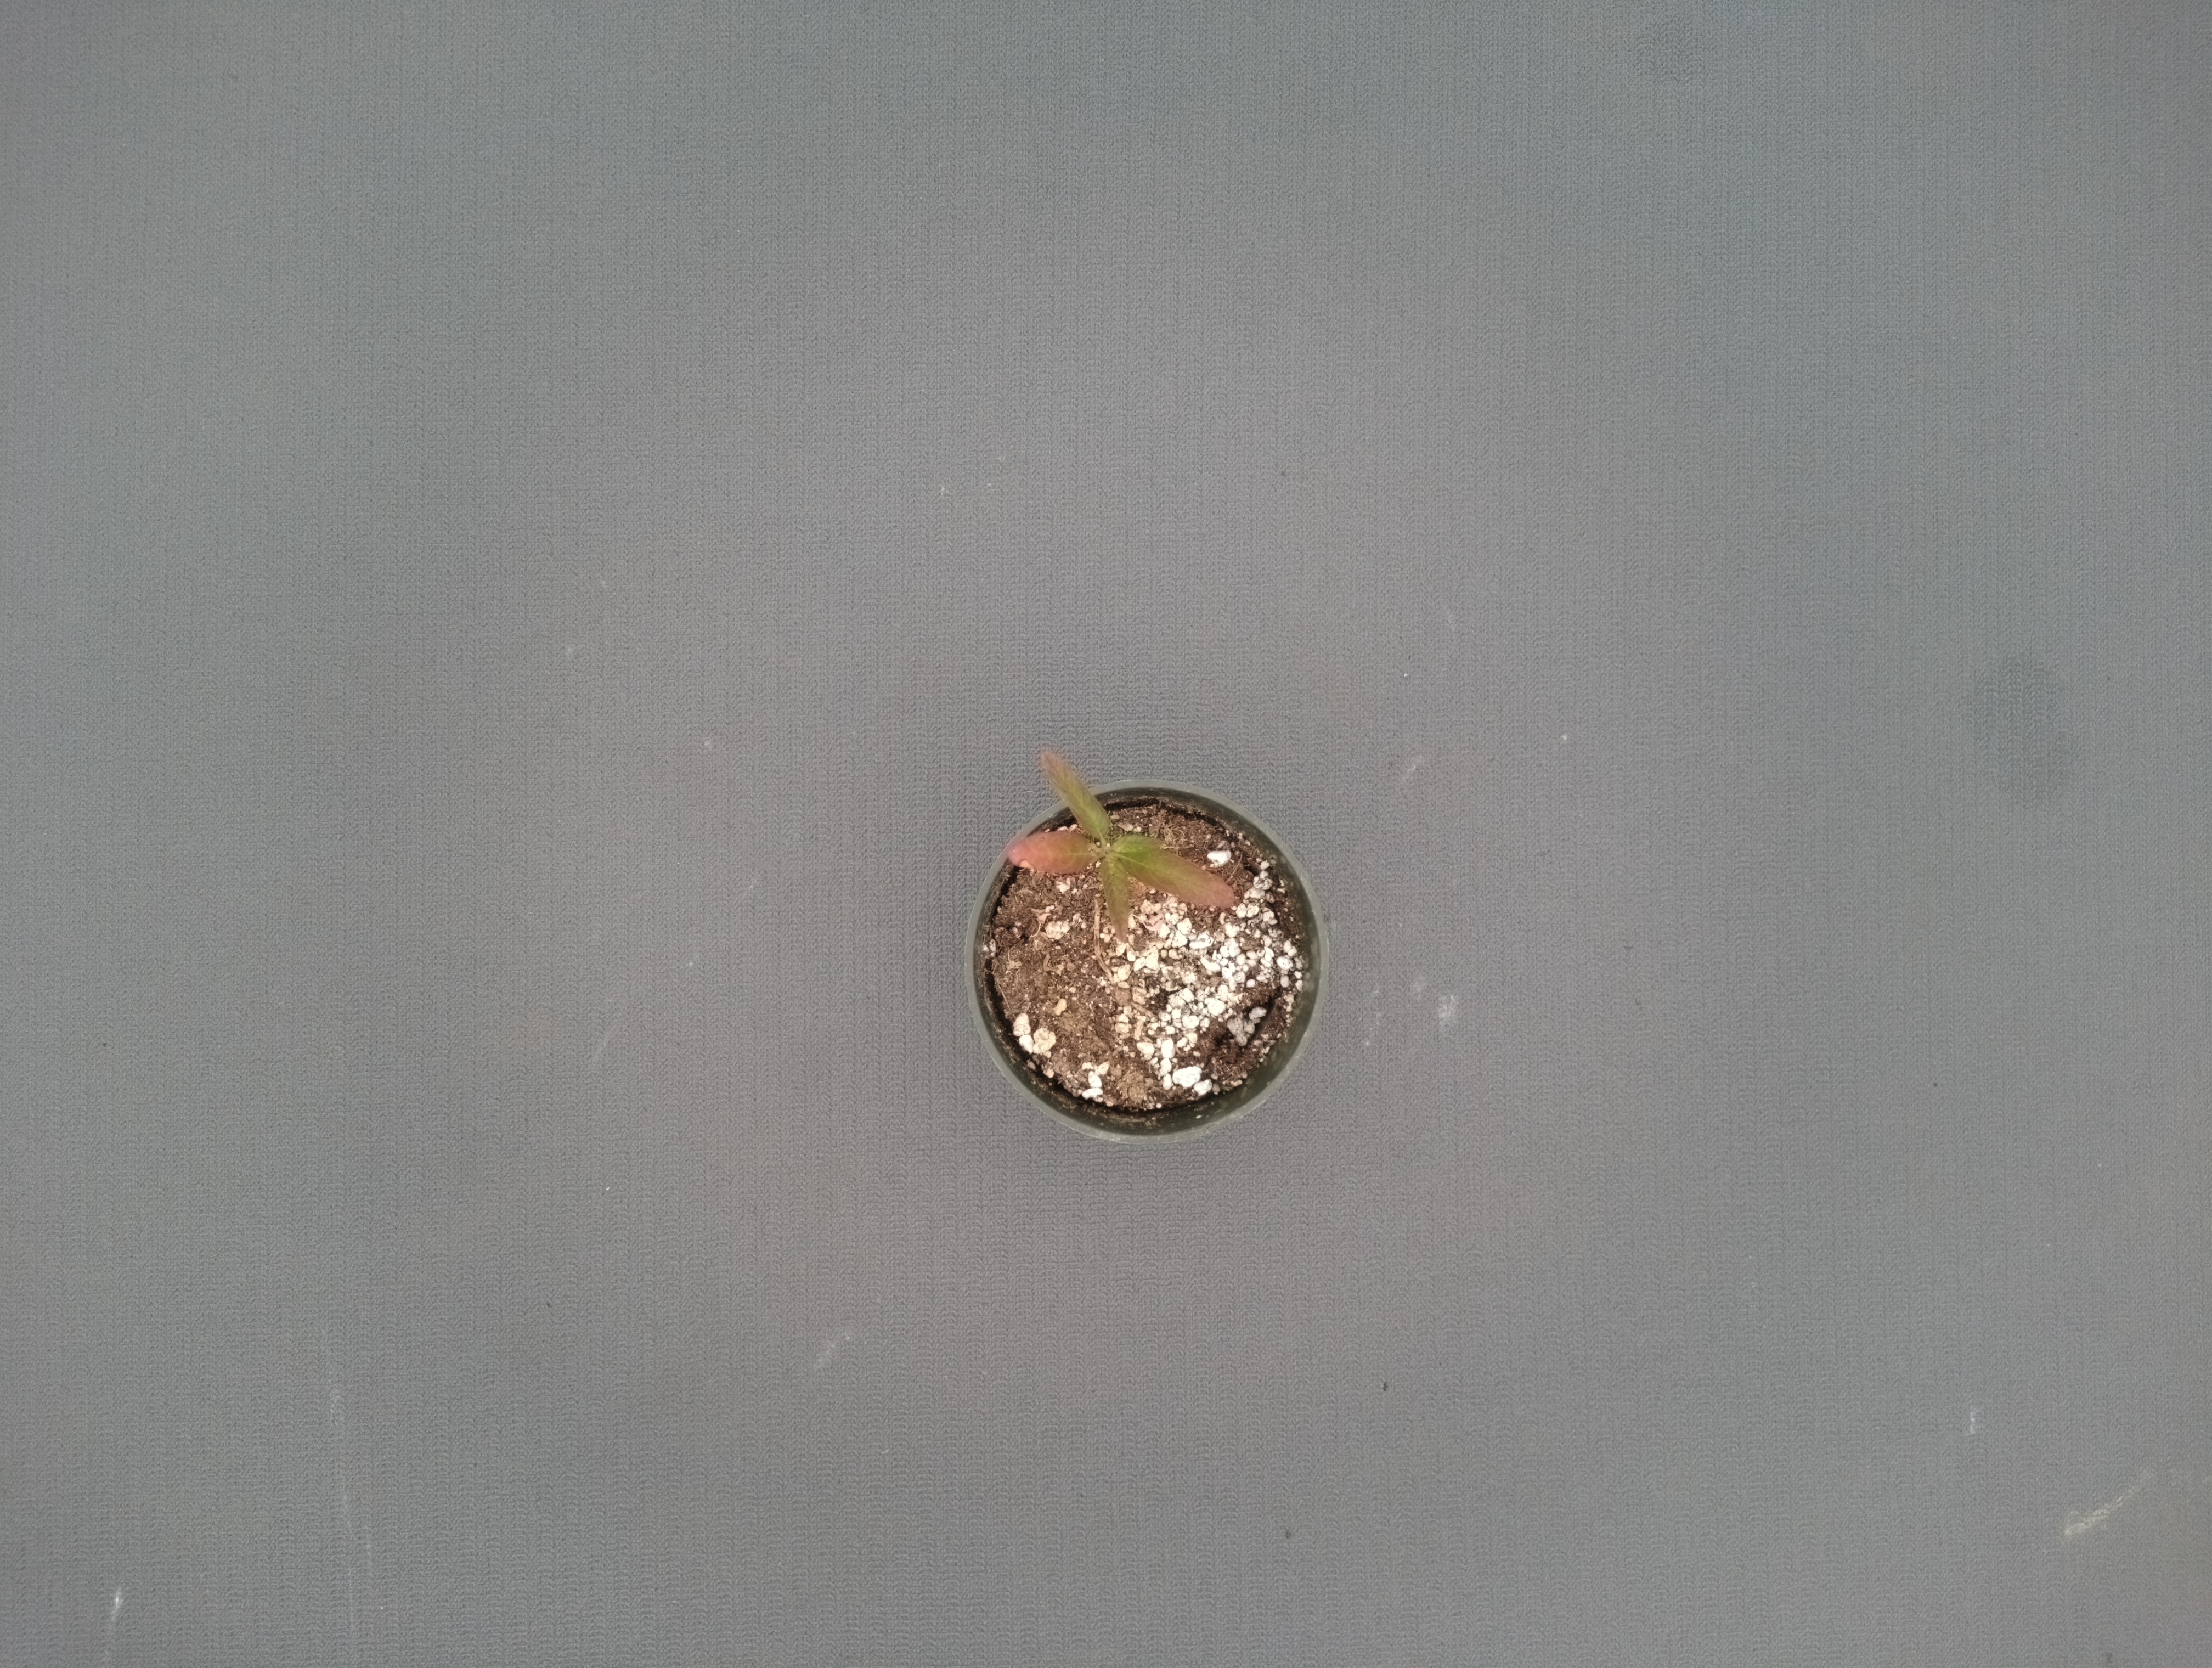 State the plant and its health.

waterhemp, necrosis only
